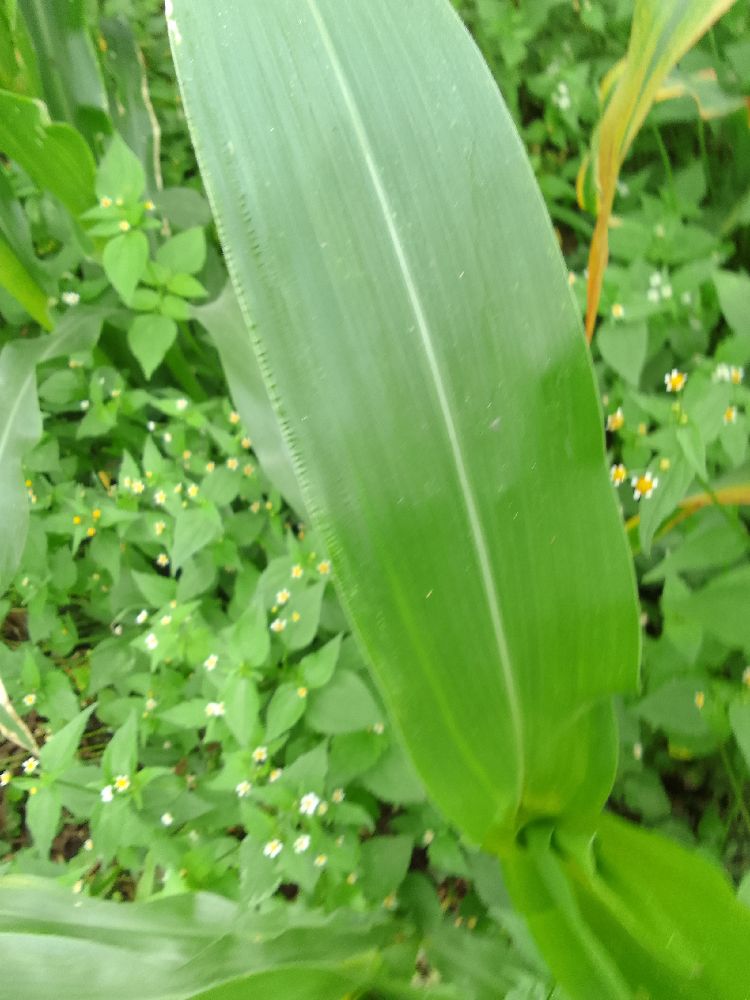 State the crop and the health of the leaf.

maize, healthy
